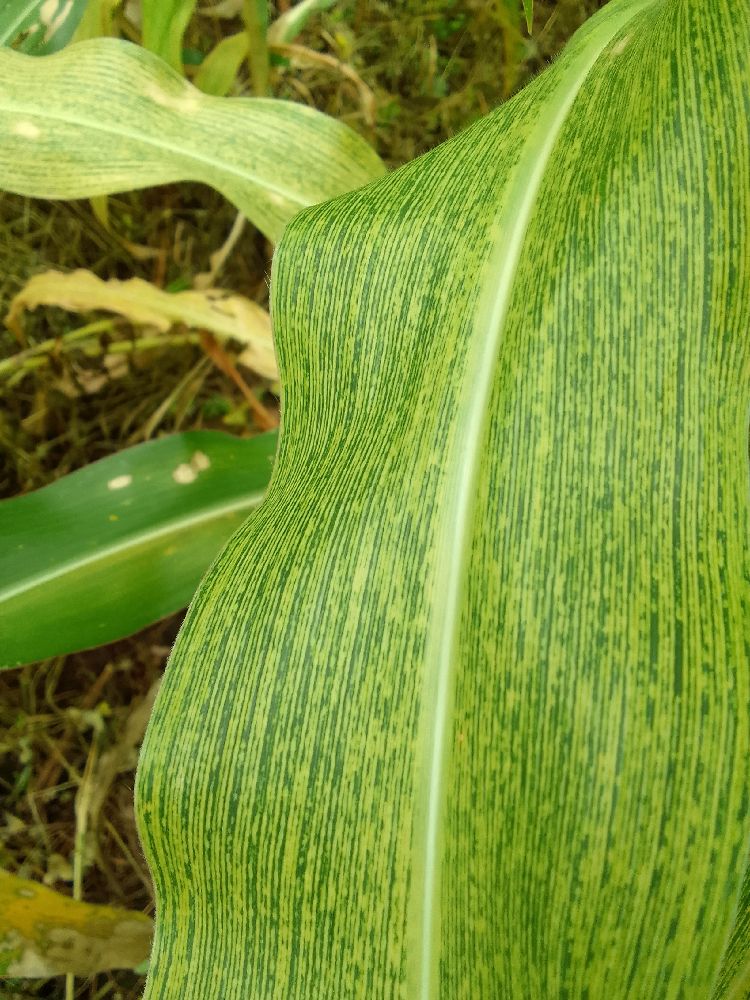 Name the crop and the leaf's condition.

maize, maize streak virus
